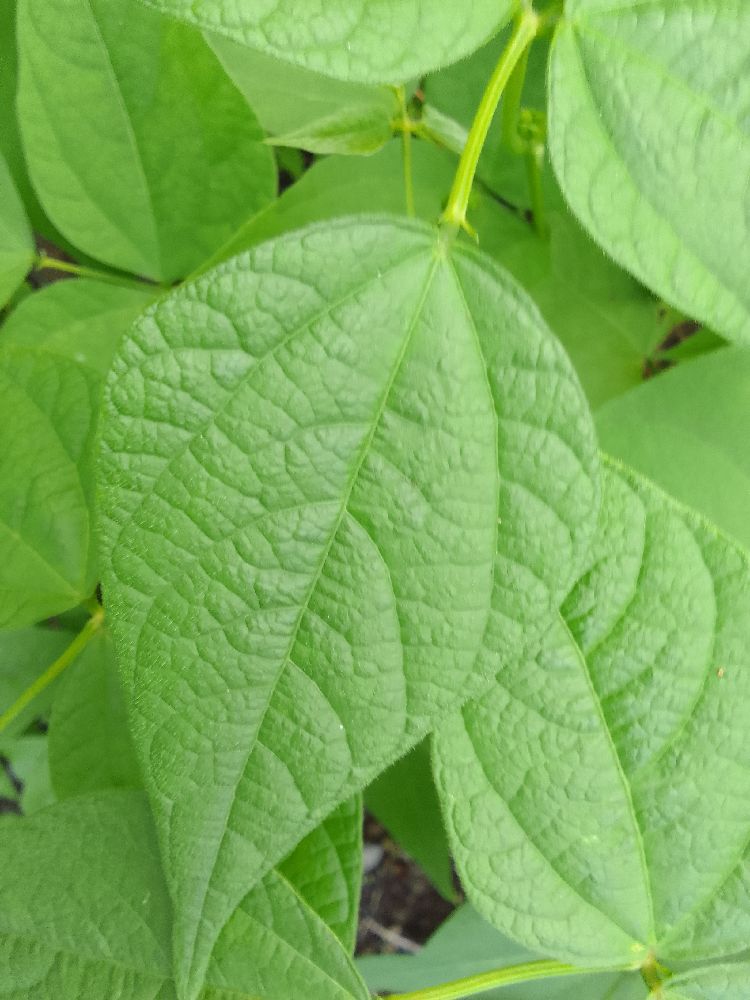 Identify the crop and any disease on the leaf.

common bean, healthy
